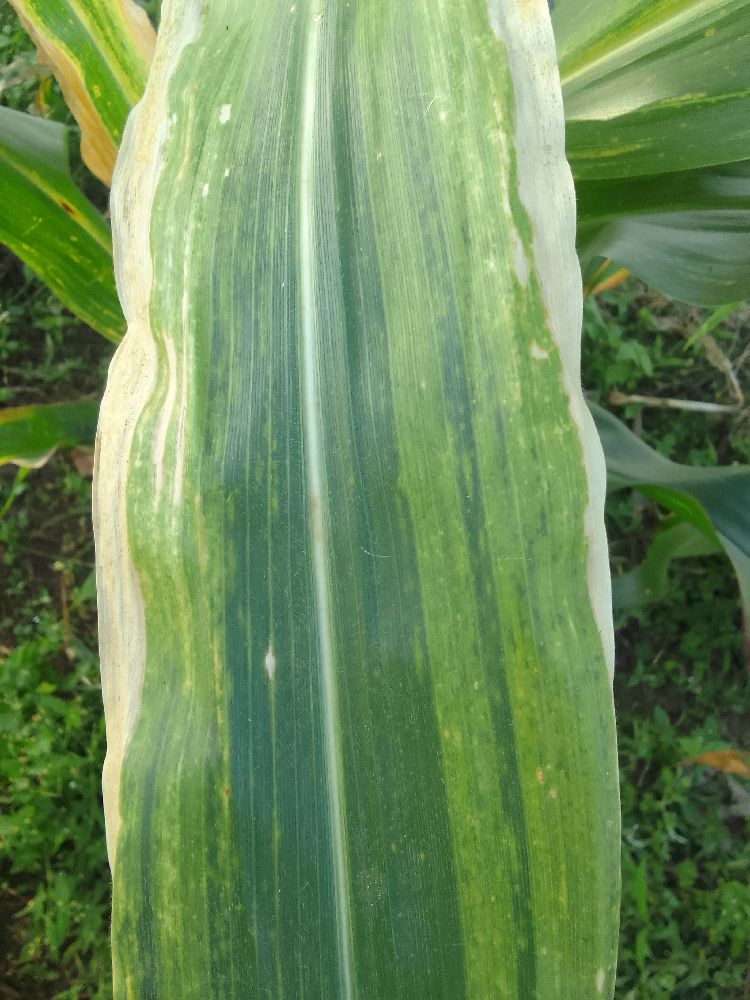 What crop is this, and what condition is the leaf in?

maize, maize lethal necrosis
